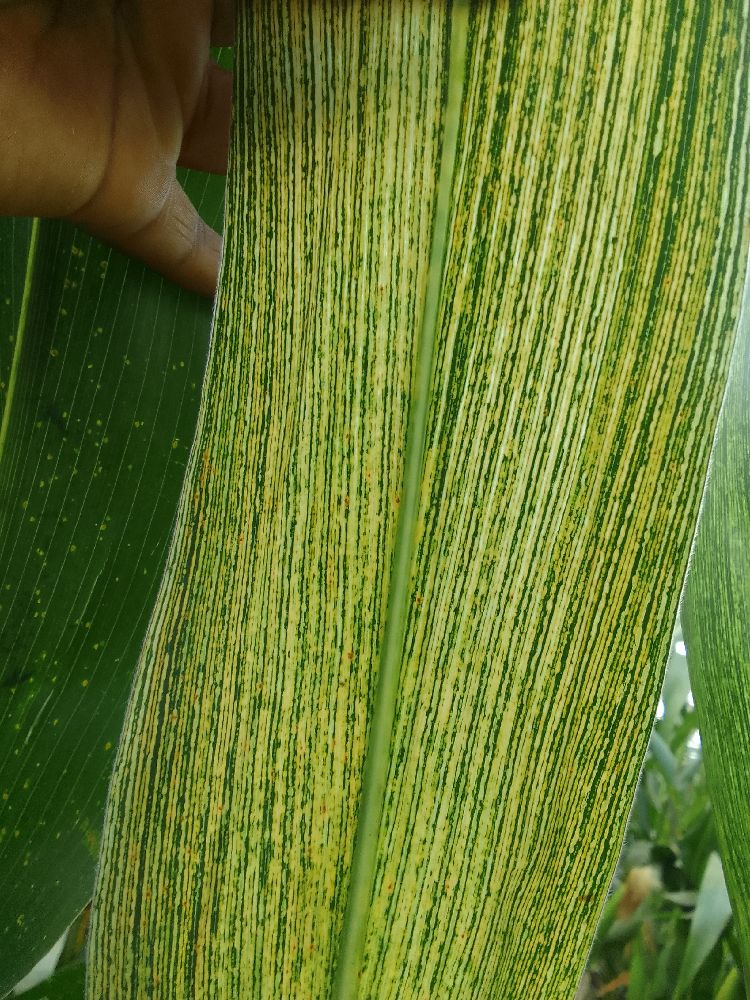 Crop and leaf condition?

maize, maize streak virus
